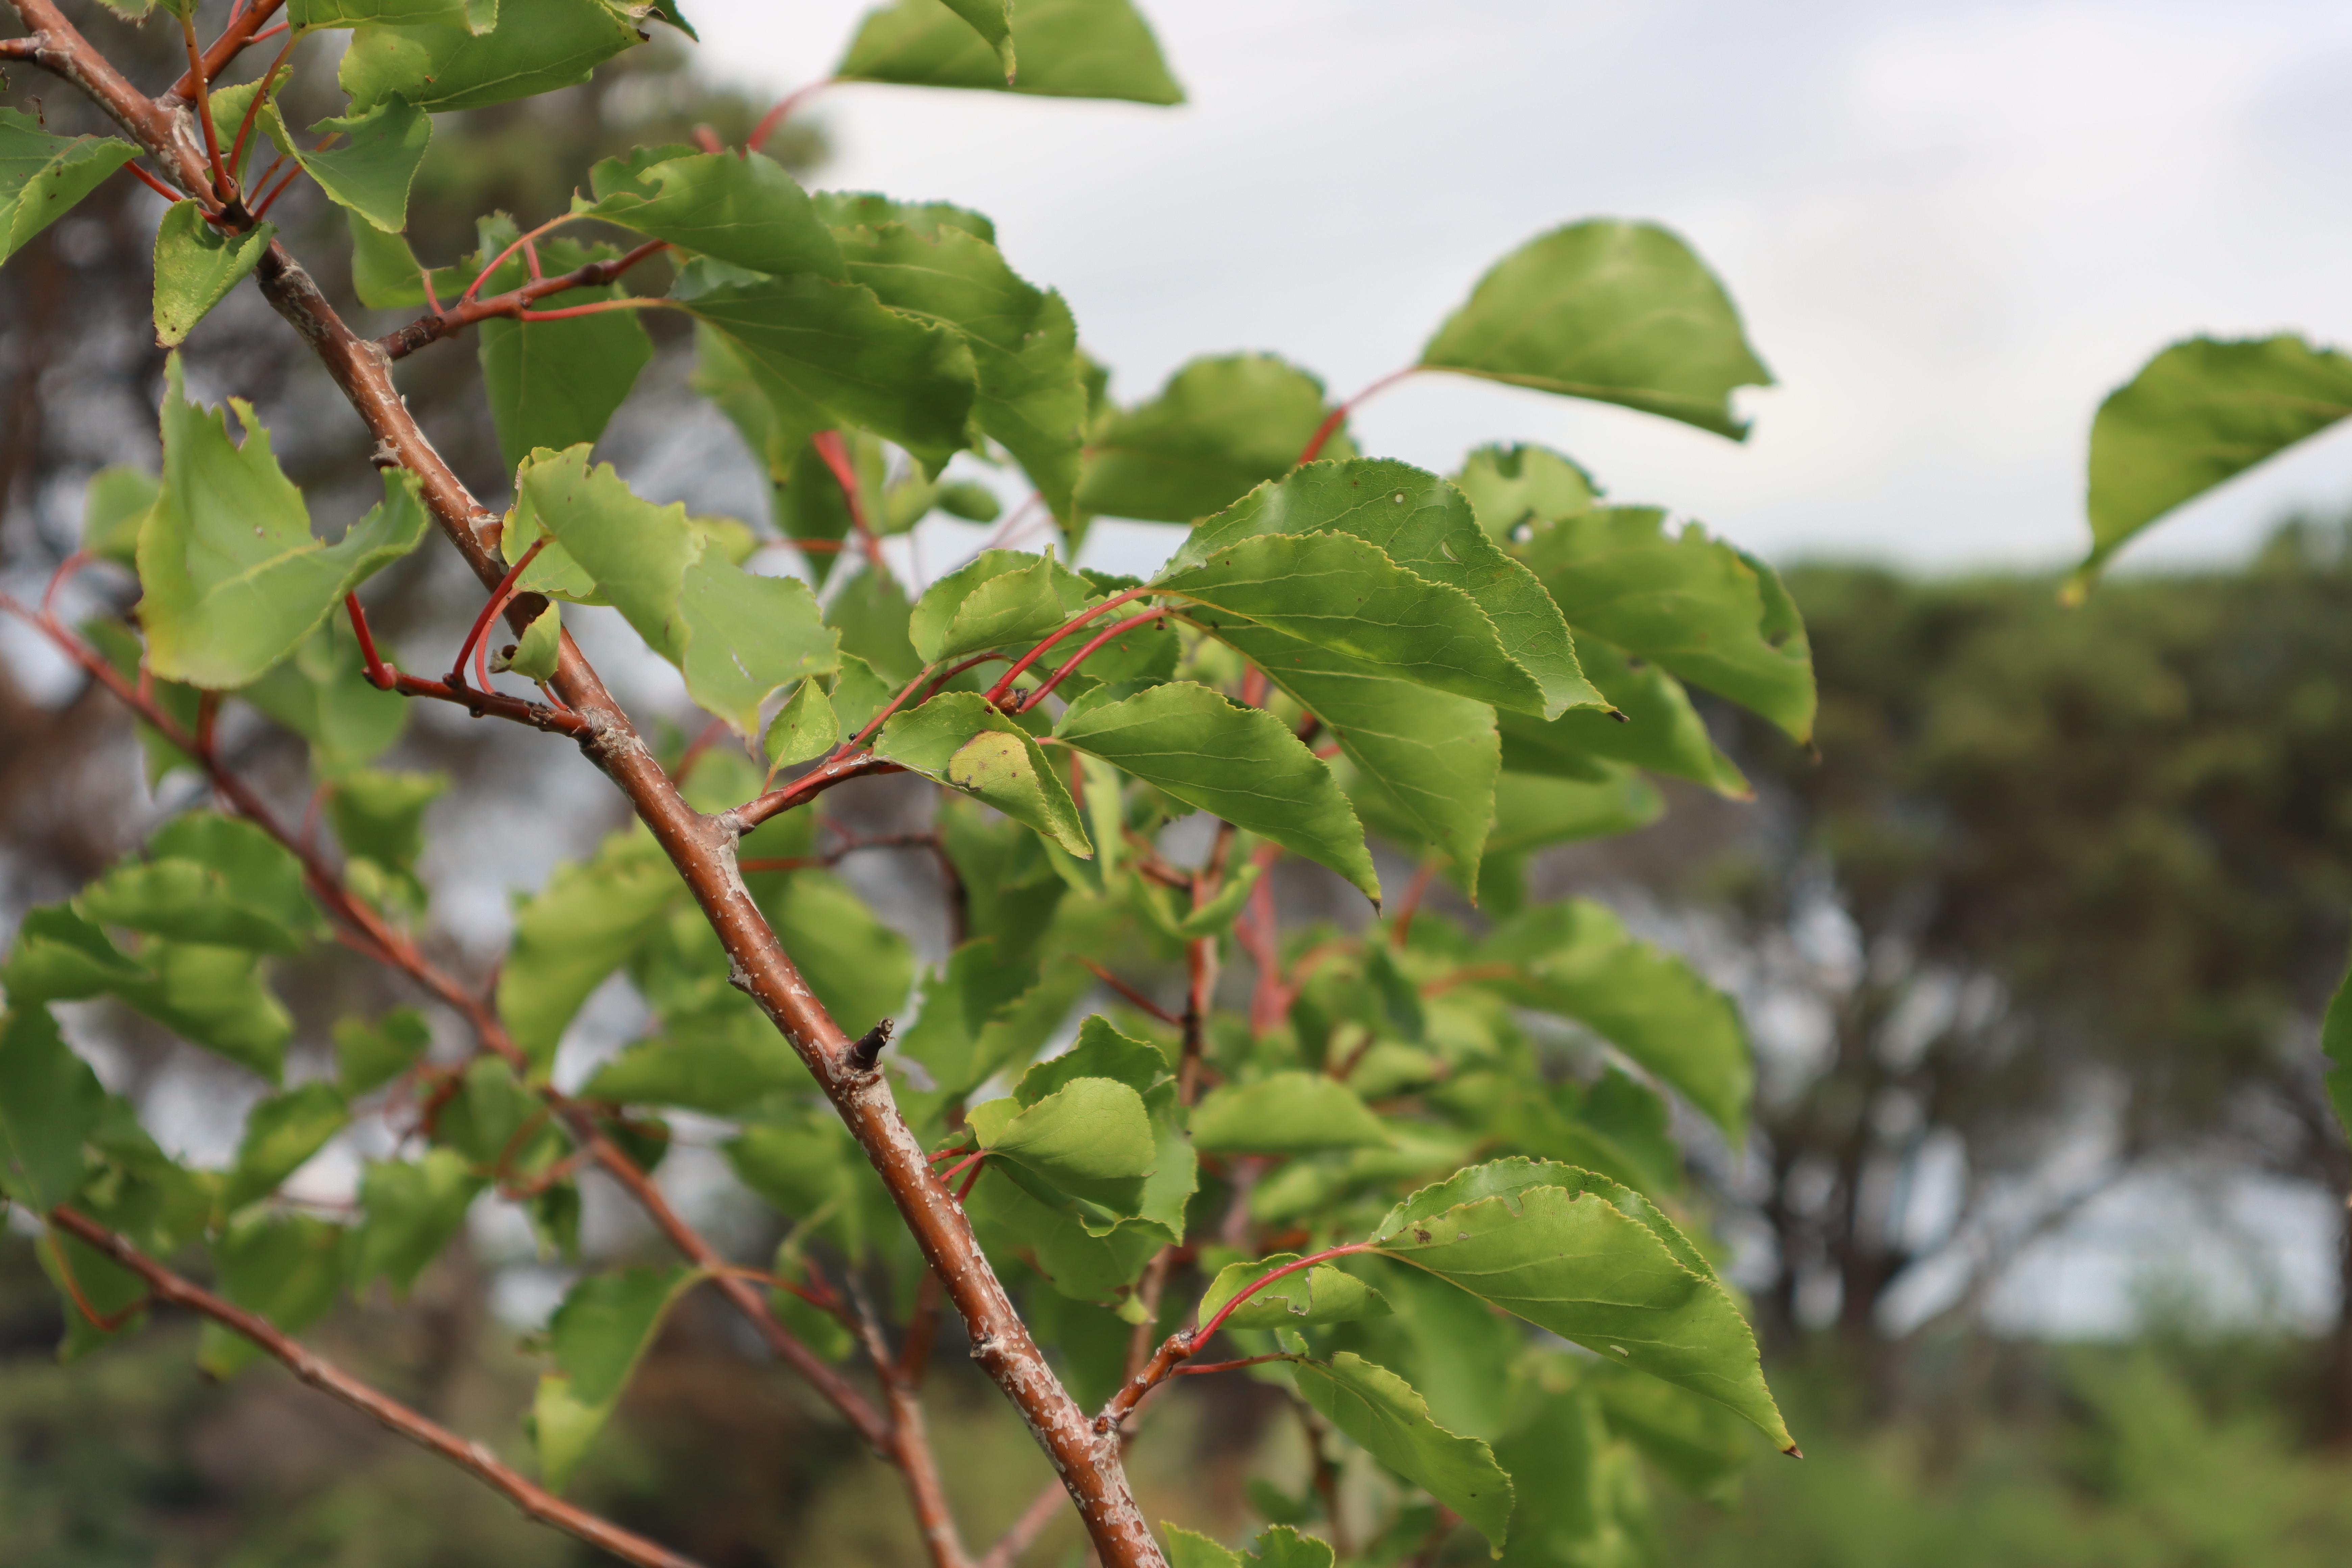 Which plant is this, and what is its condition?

apricot, shot hole disease
